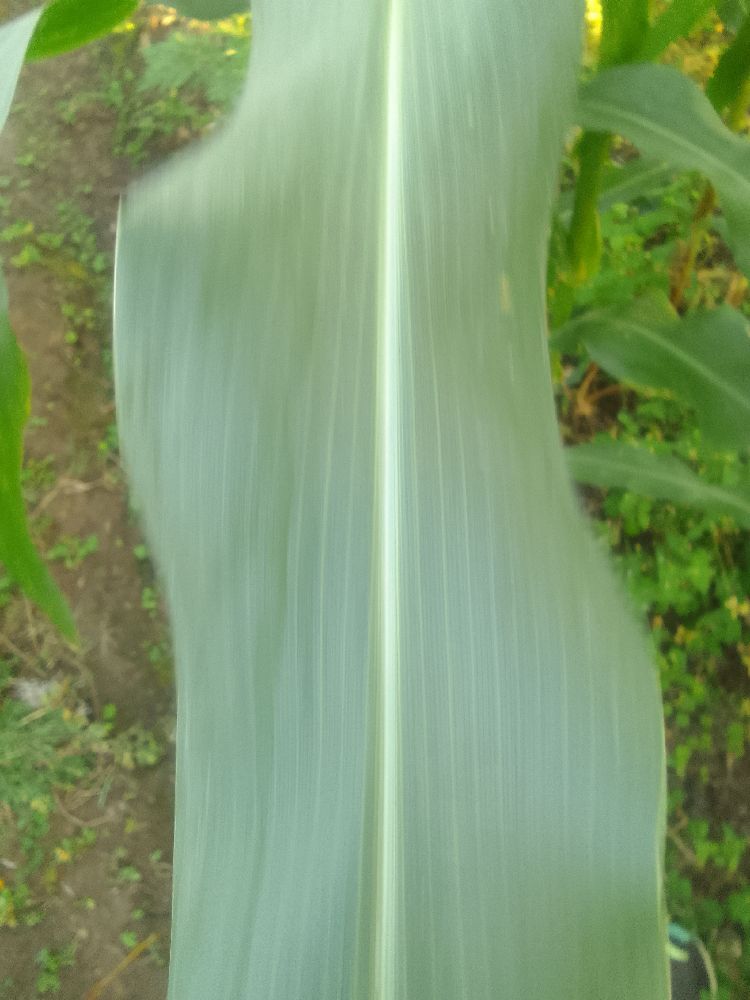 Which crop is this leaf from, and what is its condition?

maize, healthy
